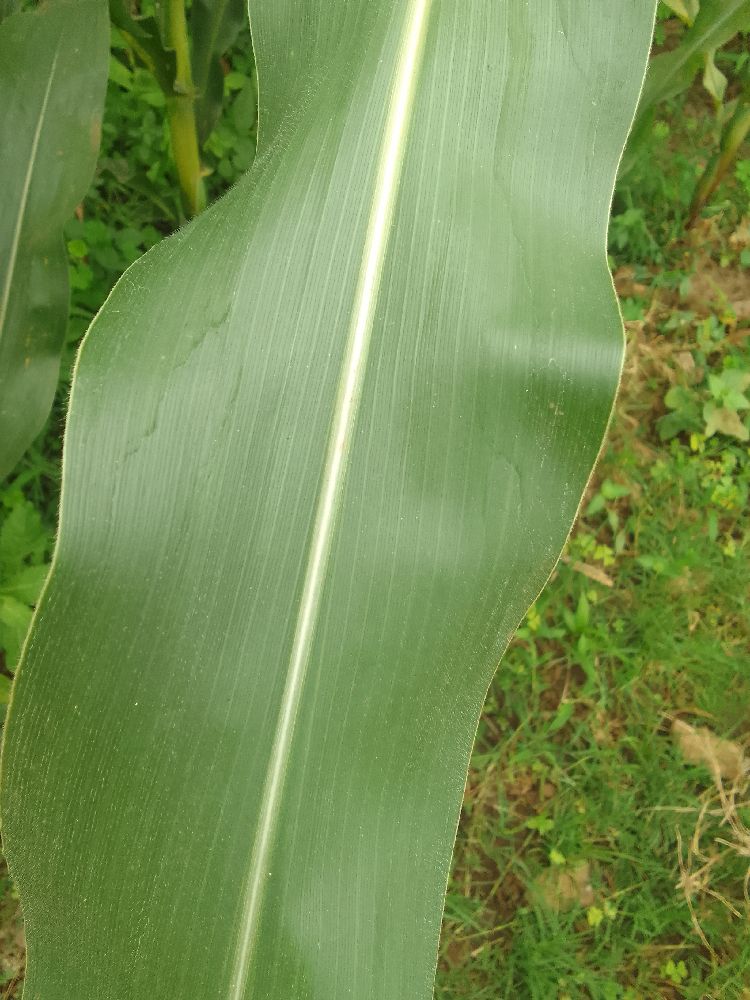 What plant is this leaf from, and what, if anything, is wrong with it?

maize, healthy
